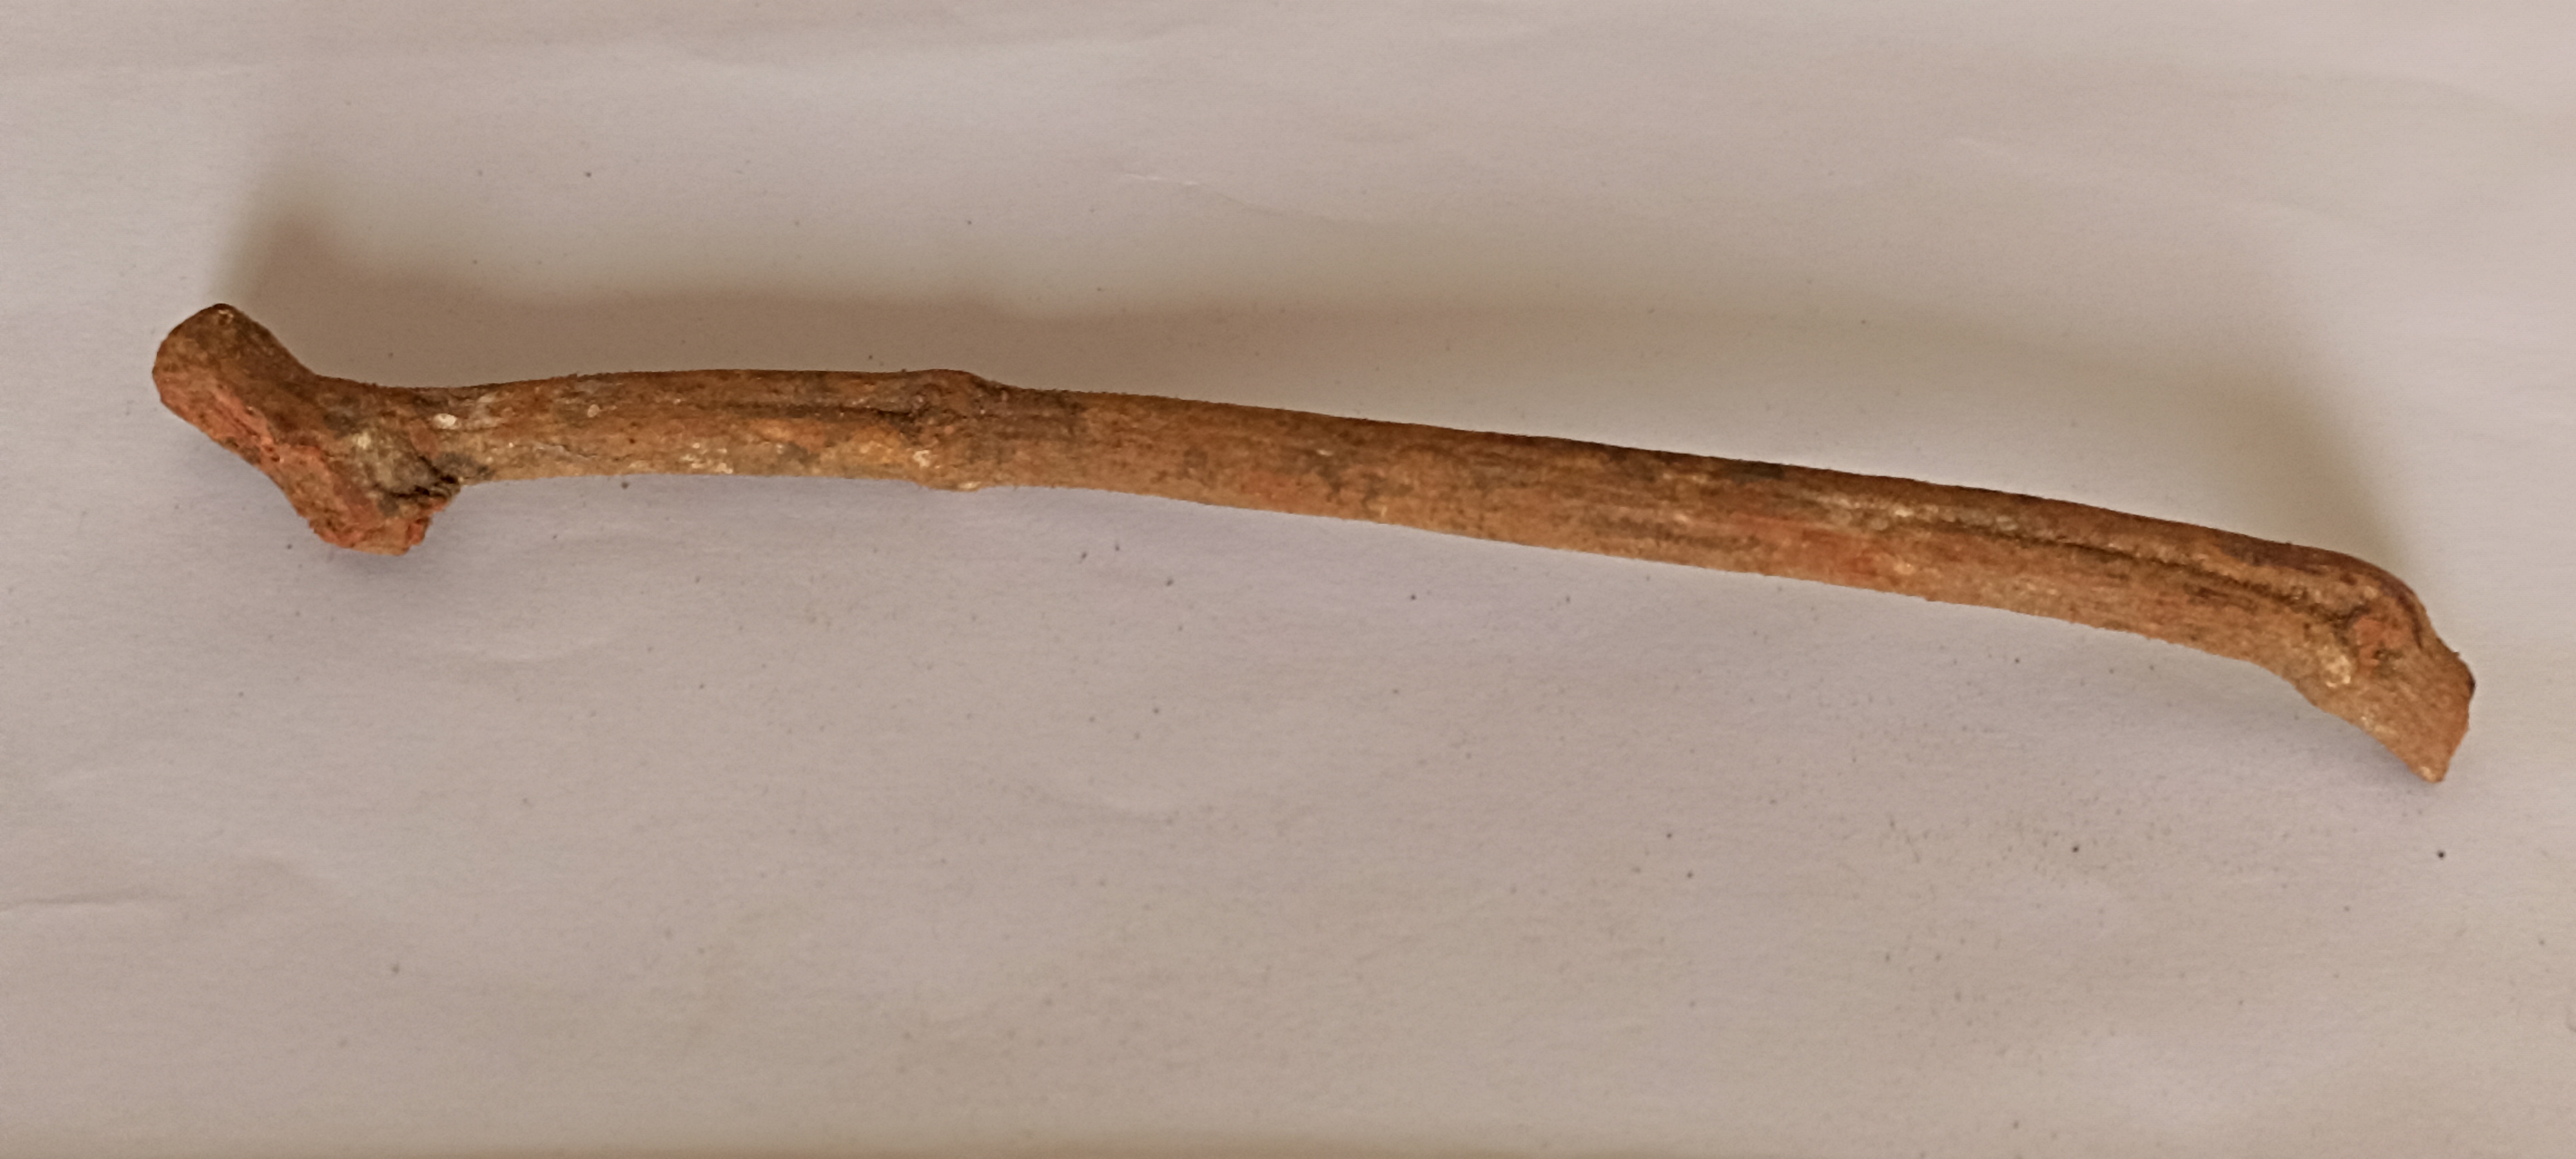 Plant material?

manjistha
